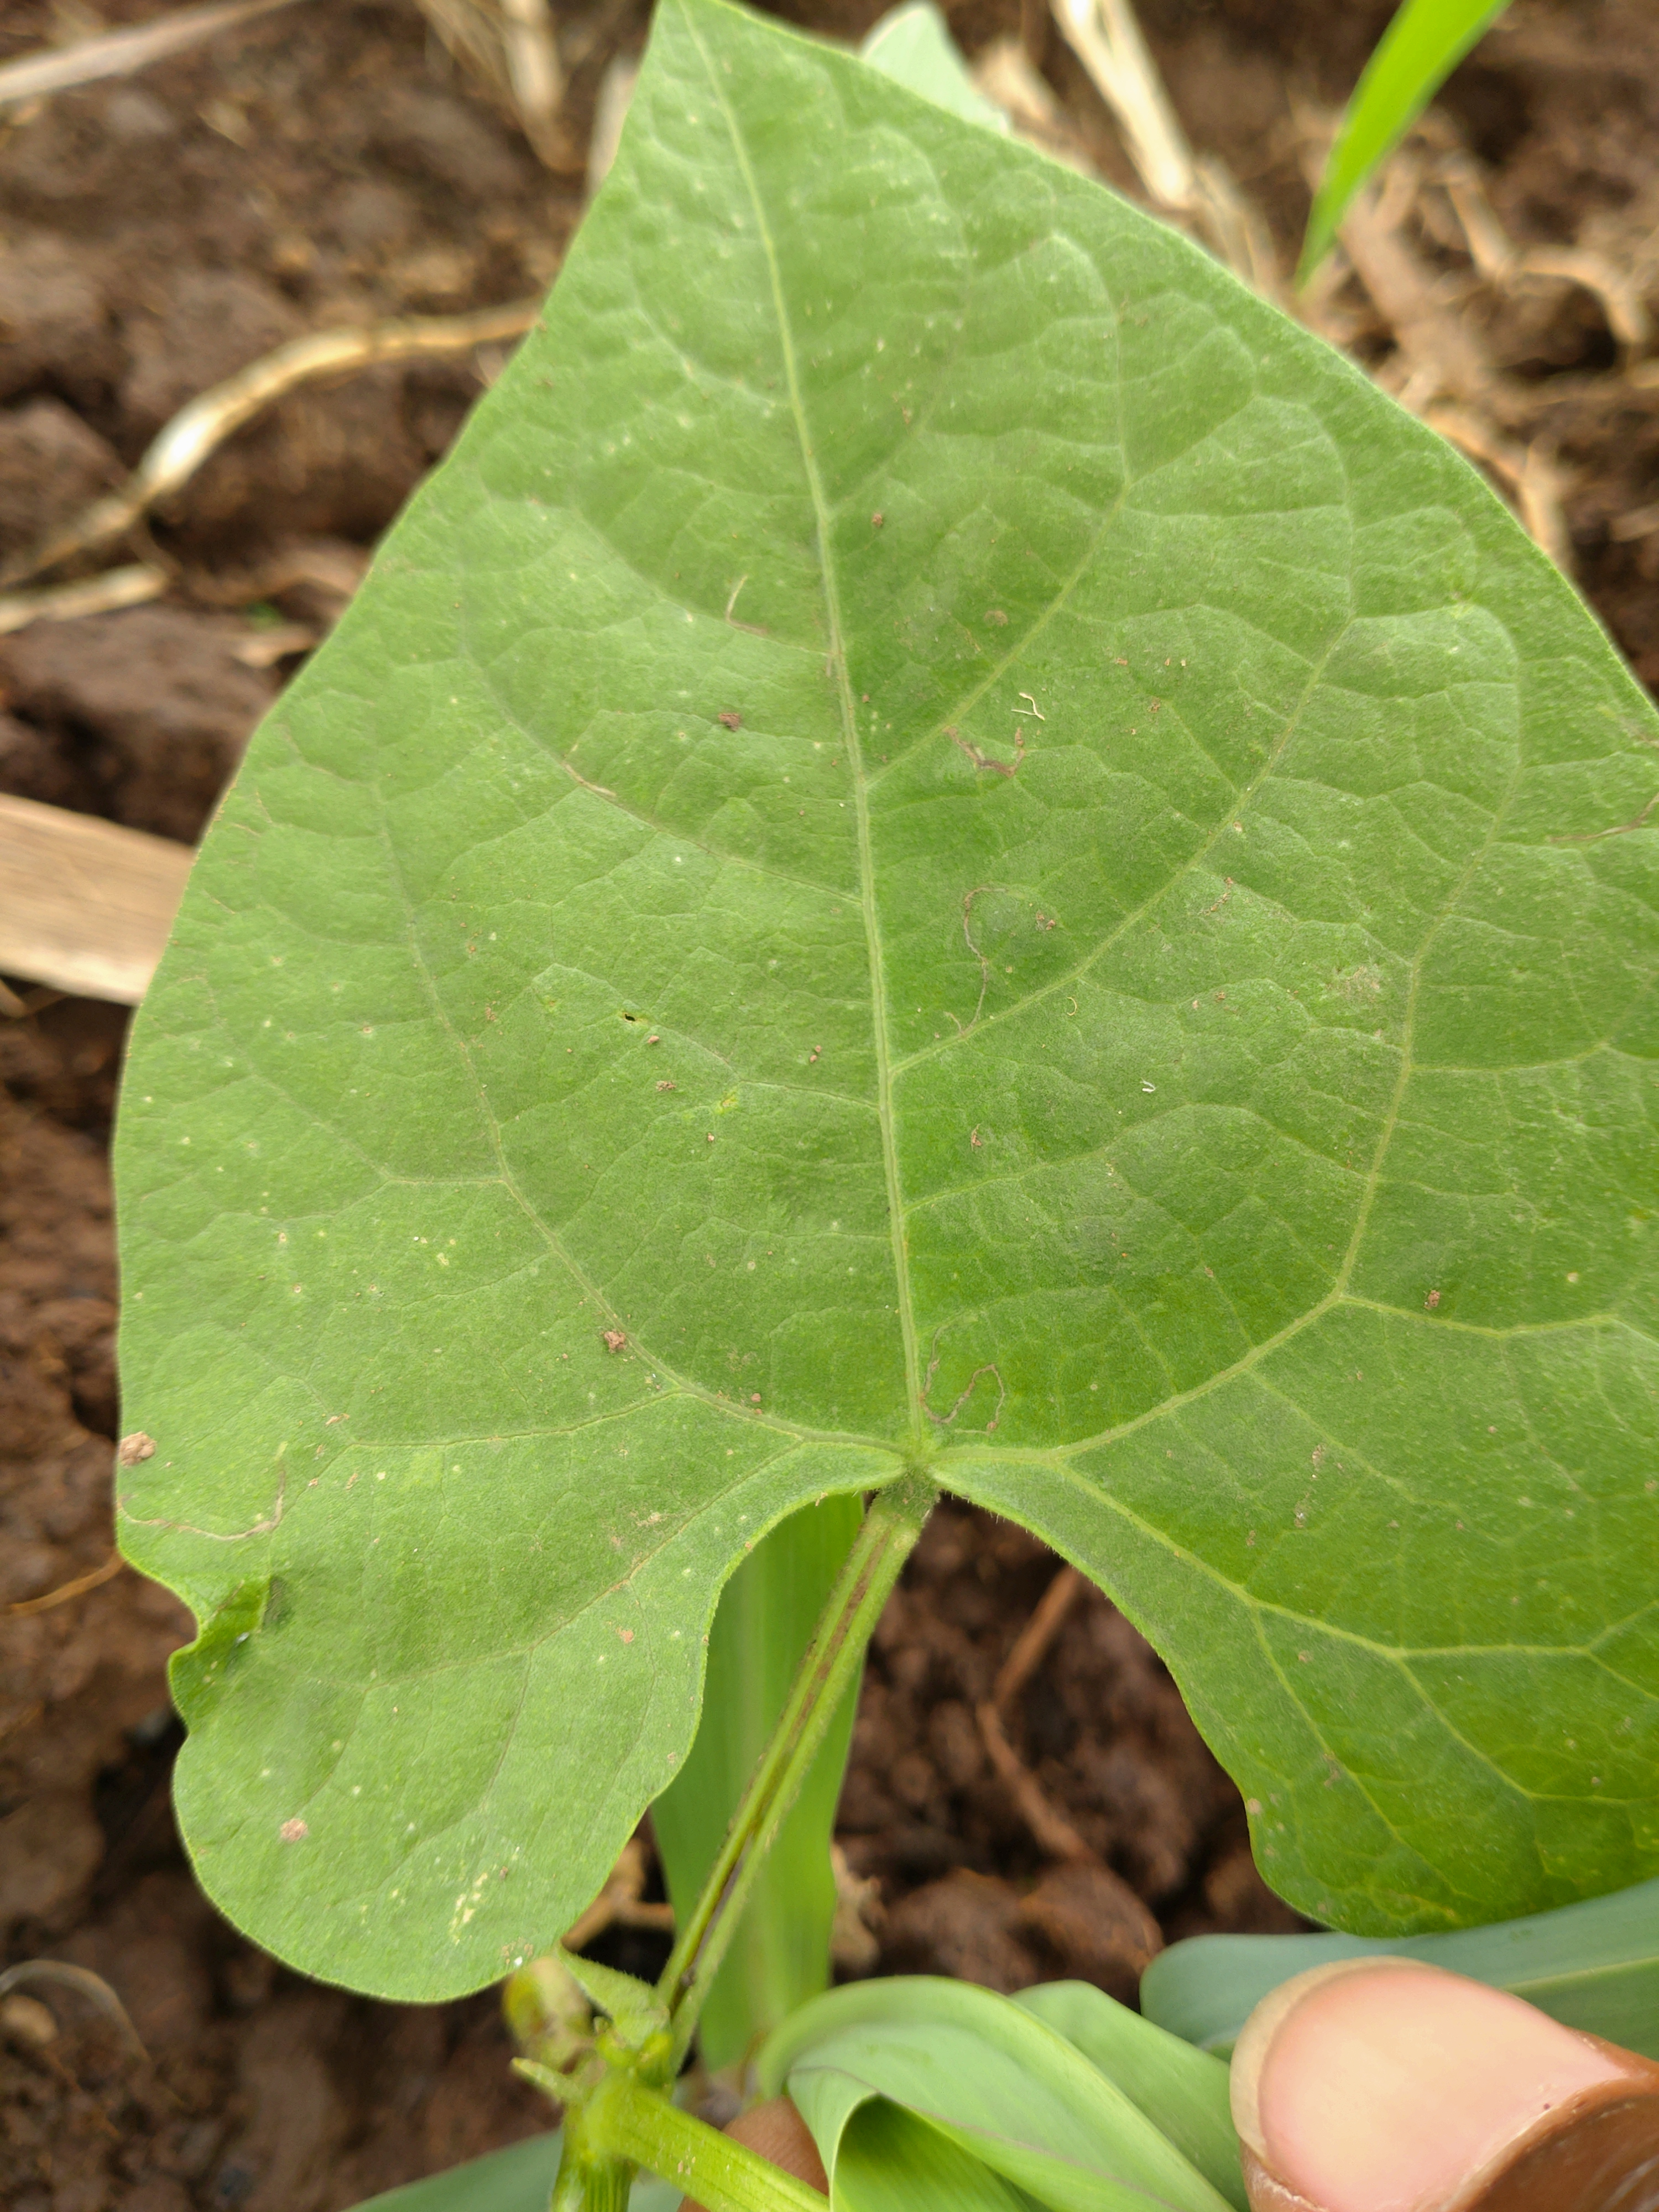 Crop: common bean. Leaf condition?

healthy
